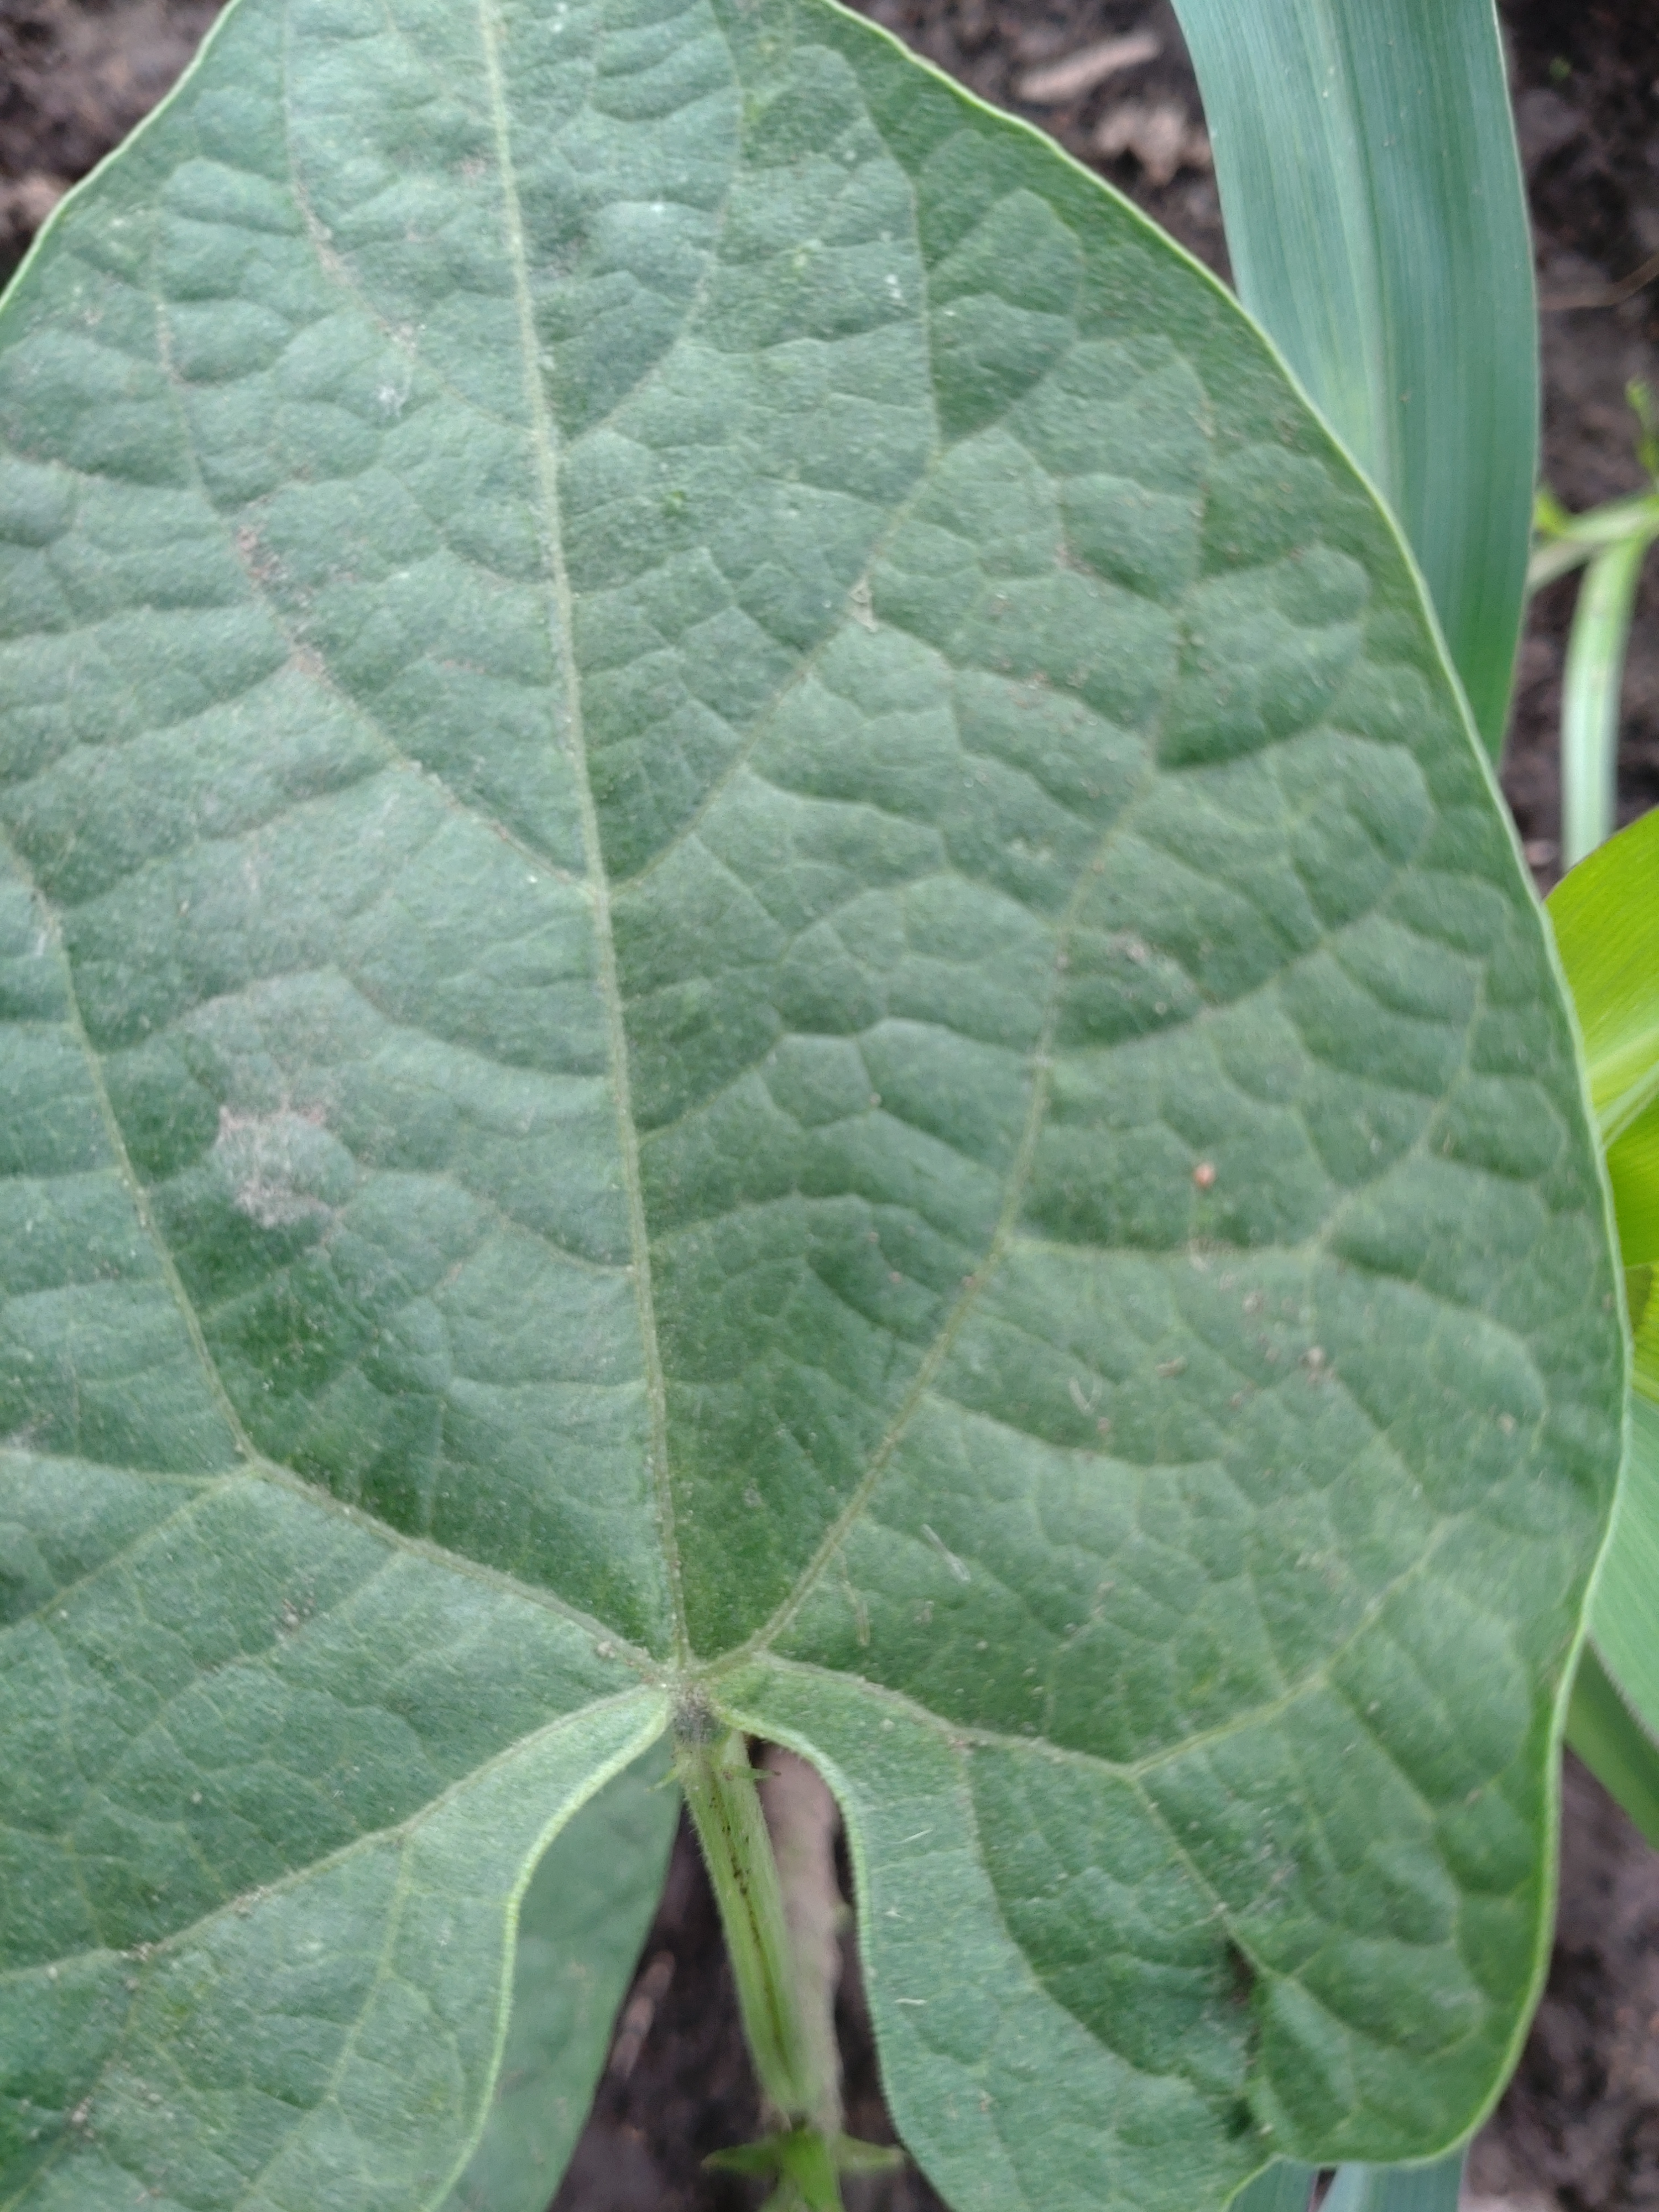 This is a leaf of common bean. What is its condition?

healthy
